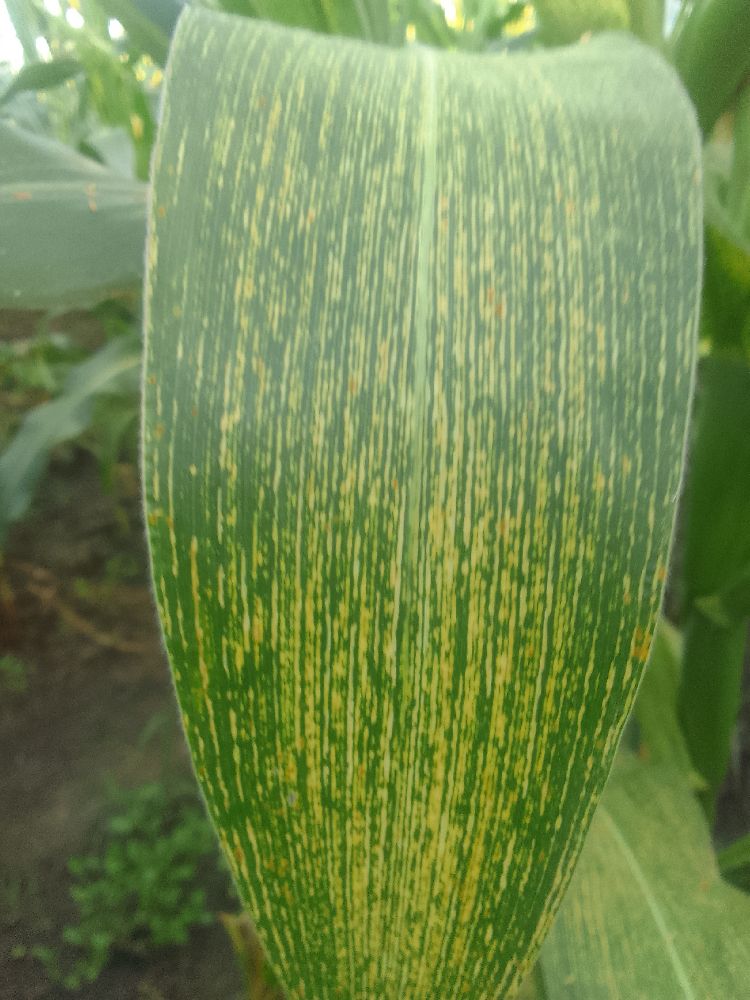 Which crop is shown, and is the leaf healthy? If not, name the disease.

maize, maize streak virus
